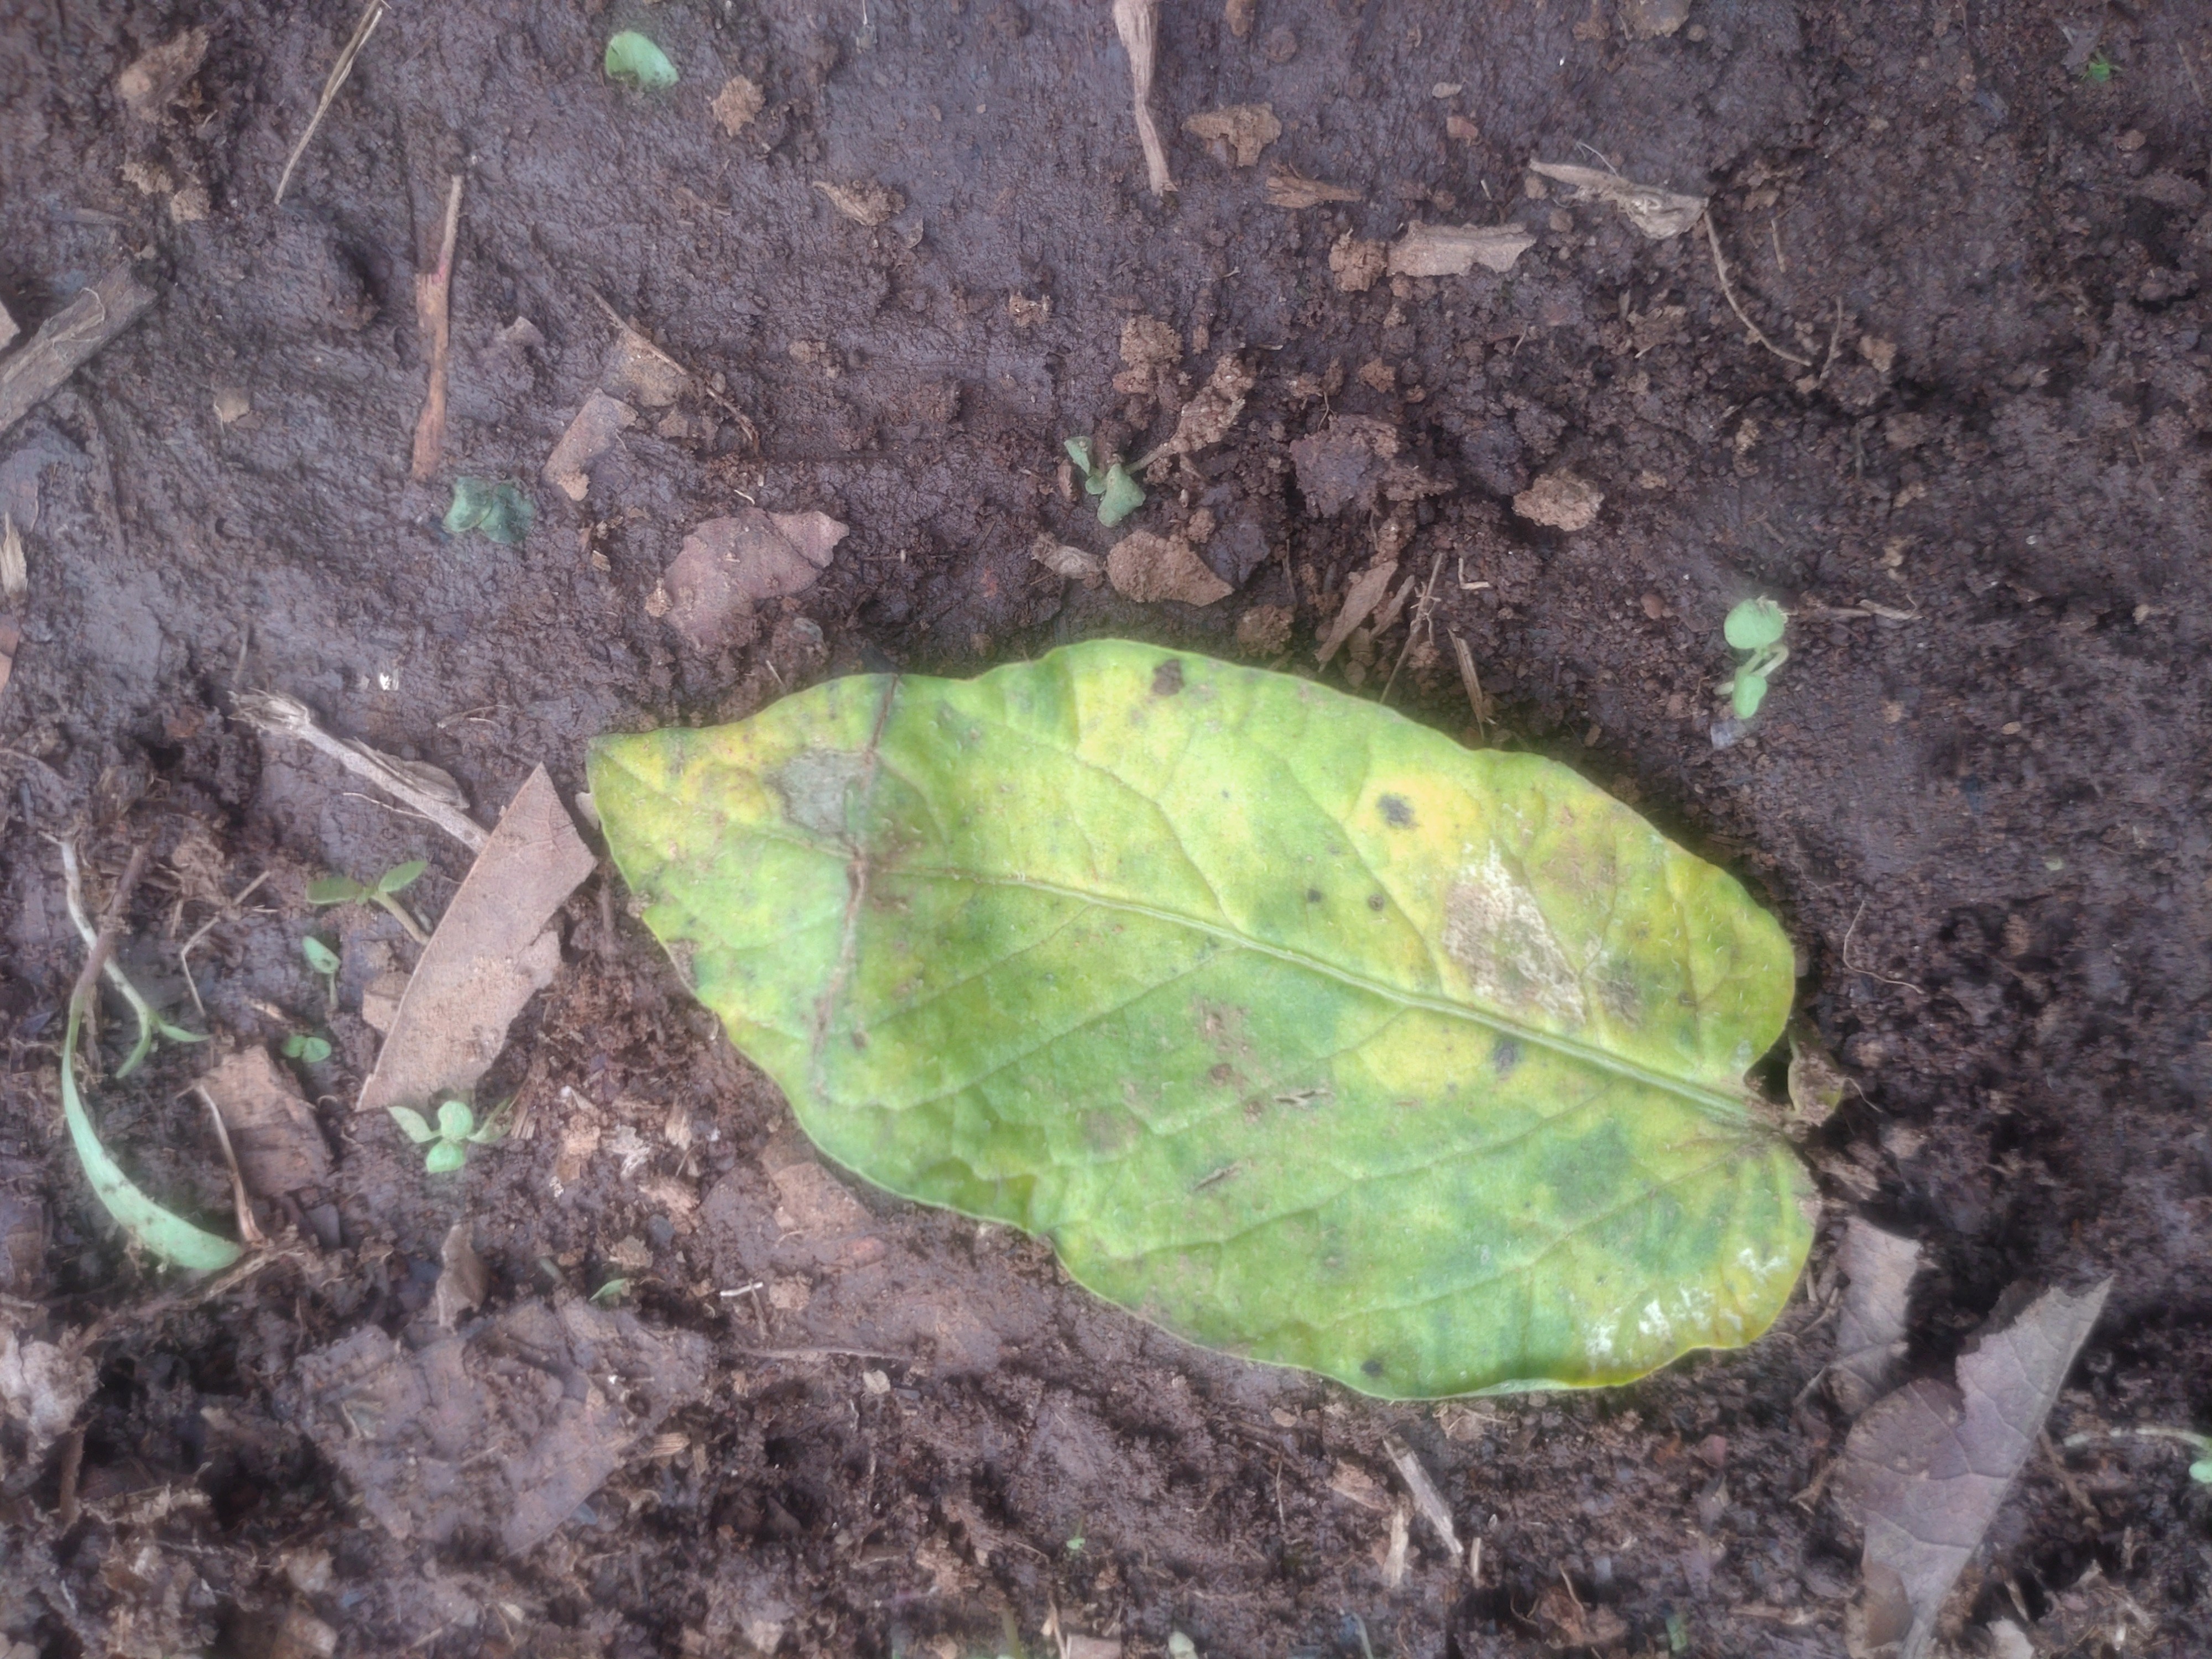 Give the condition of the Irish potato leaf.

late blight
